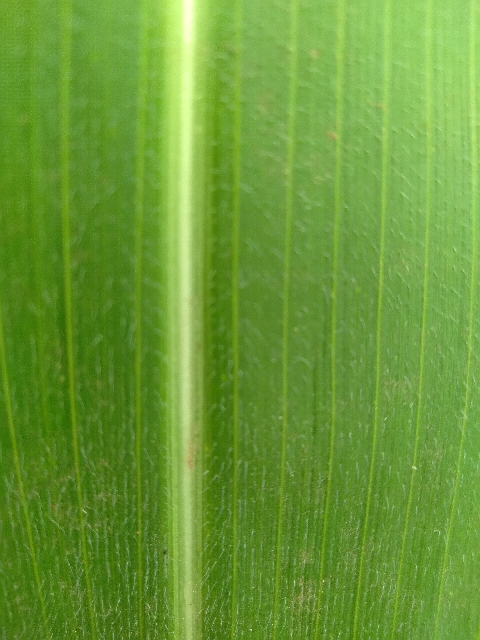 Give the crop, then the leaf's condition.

maize, healthy
